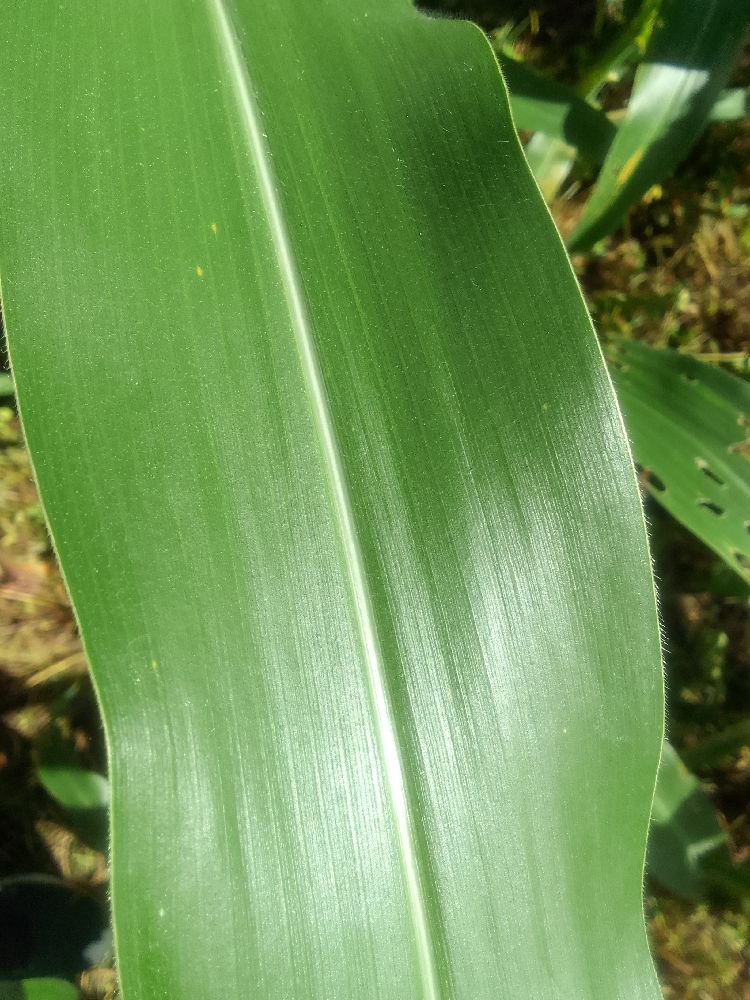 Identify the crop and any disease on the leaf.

maize, healthy
